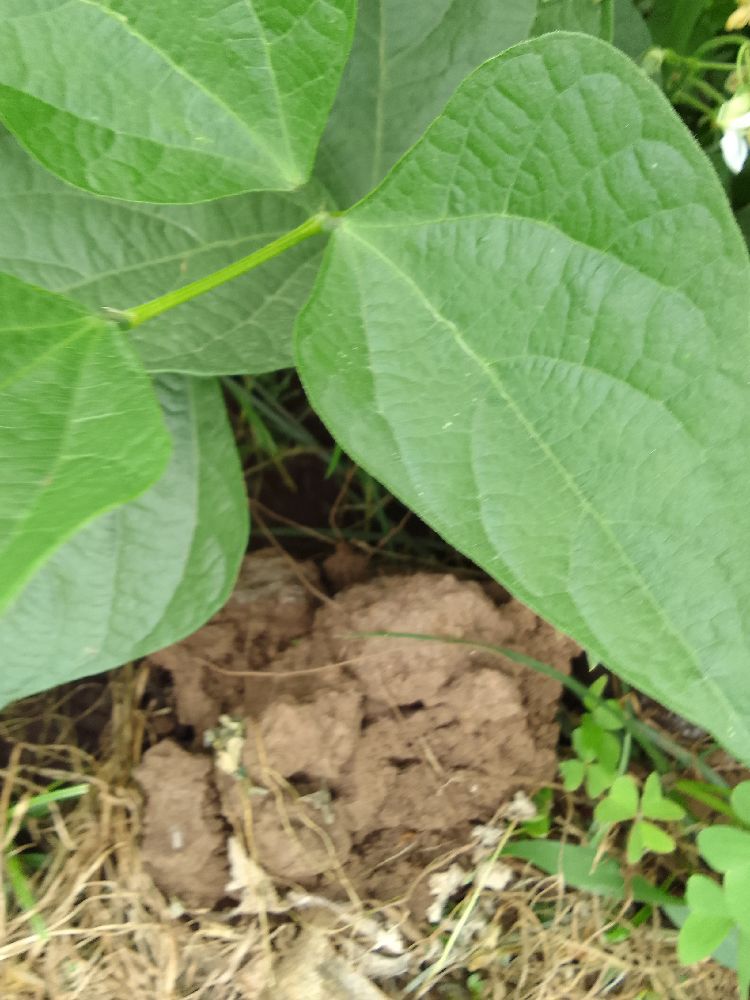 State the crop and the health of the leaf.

common bean, healthy
